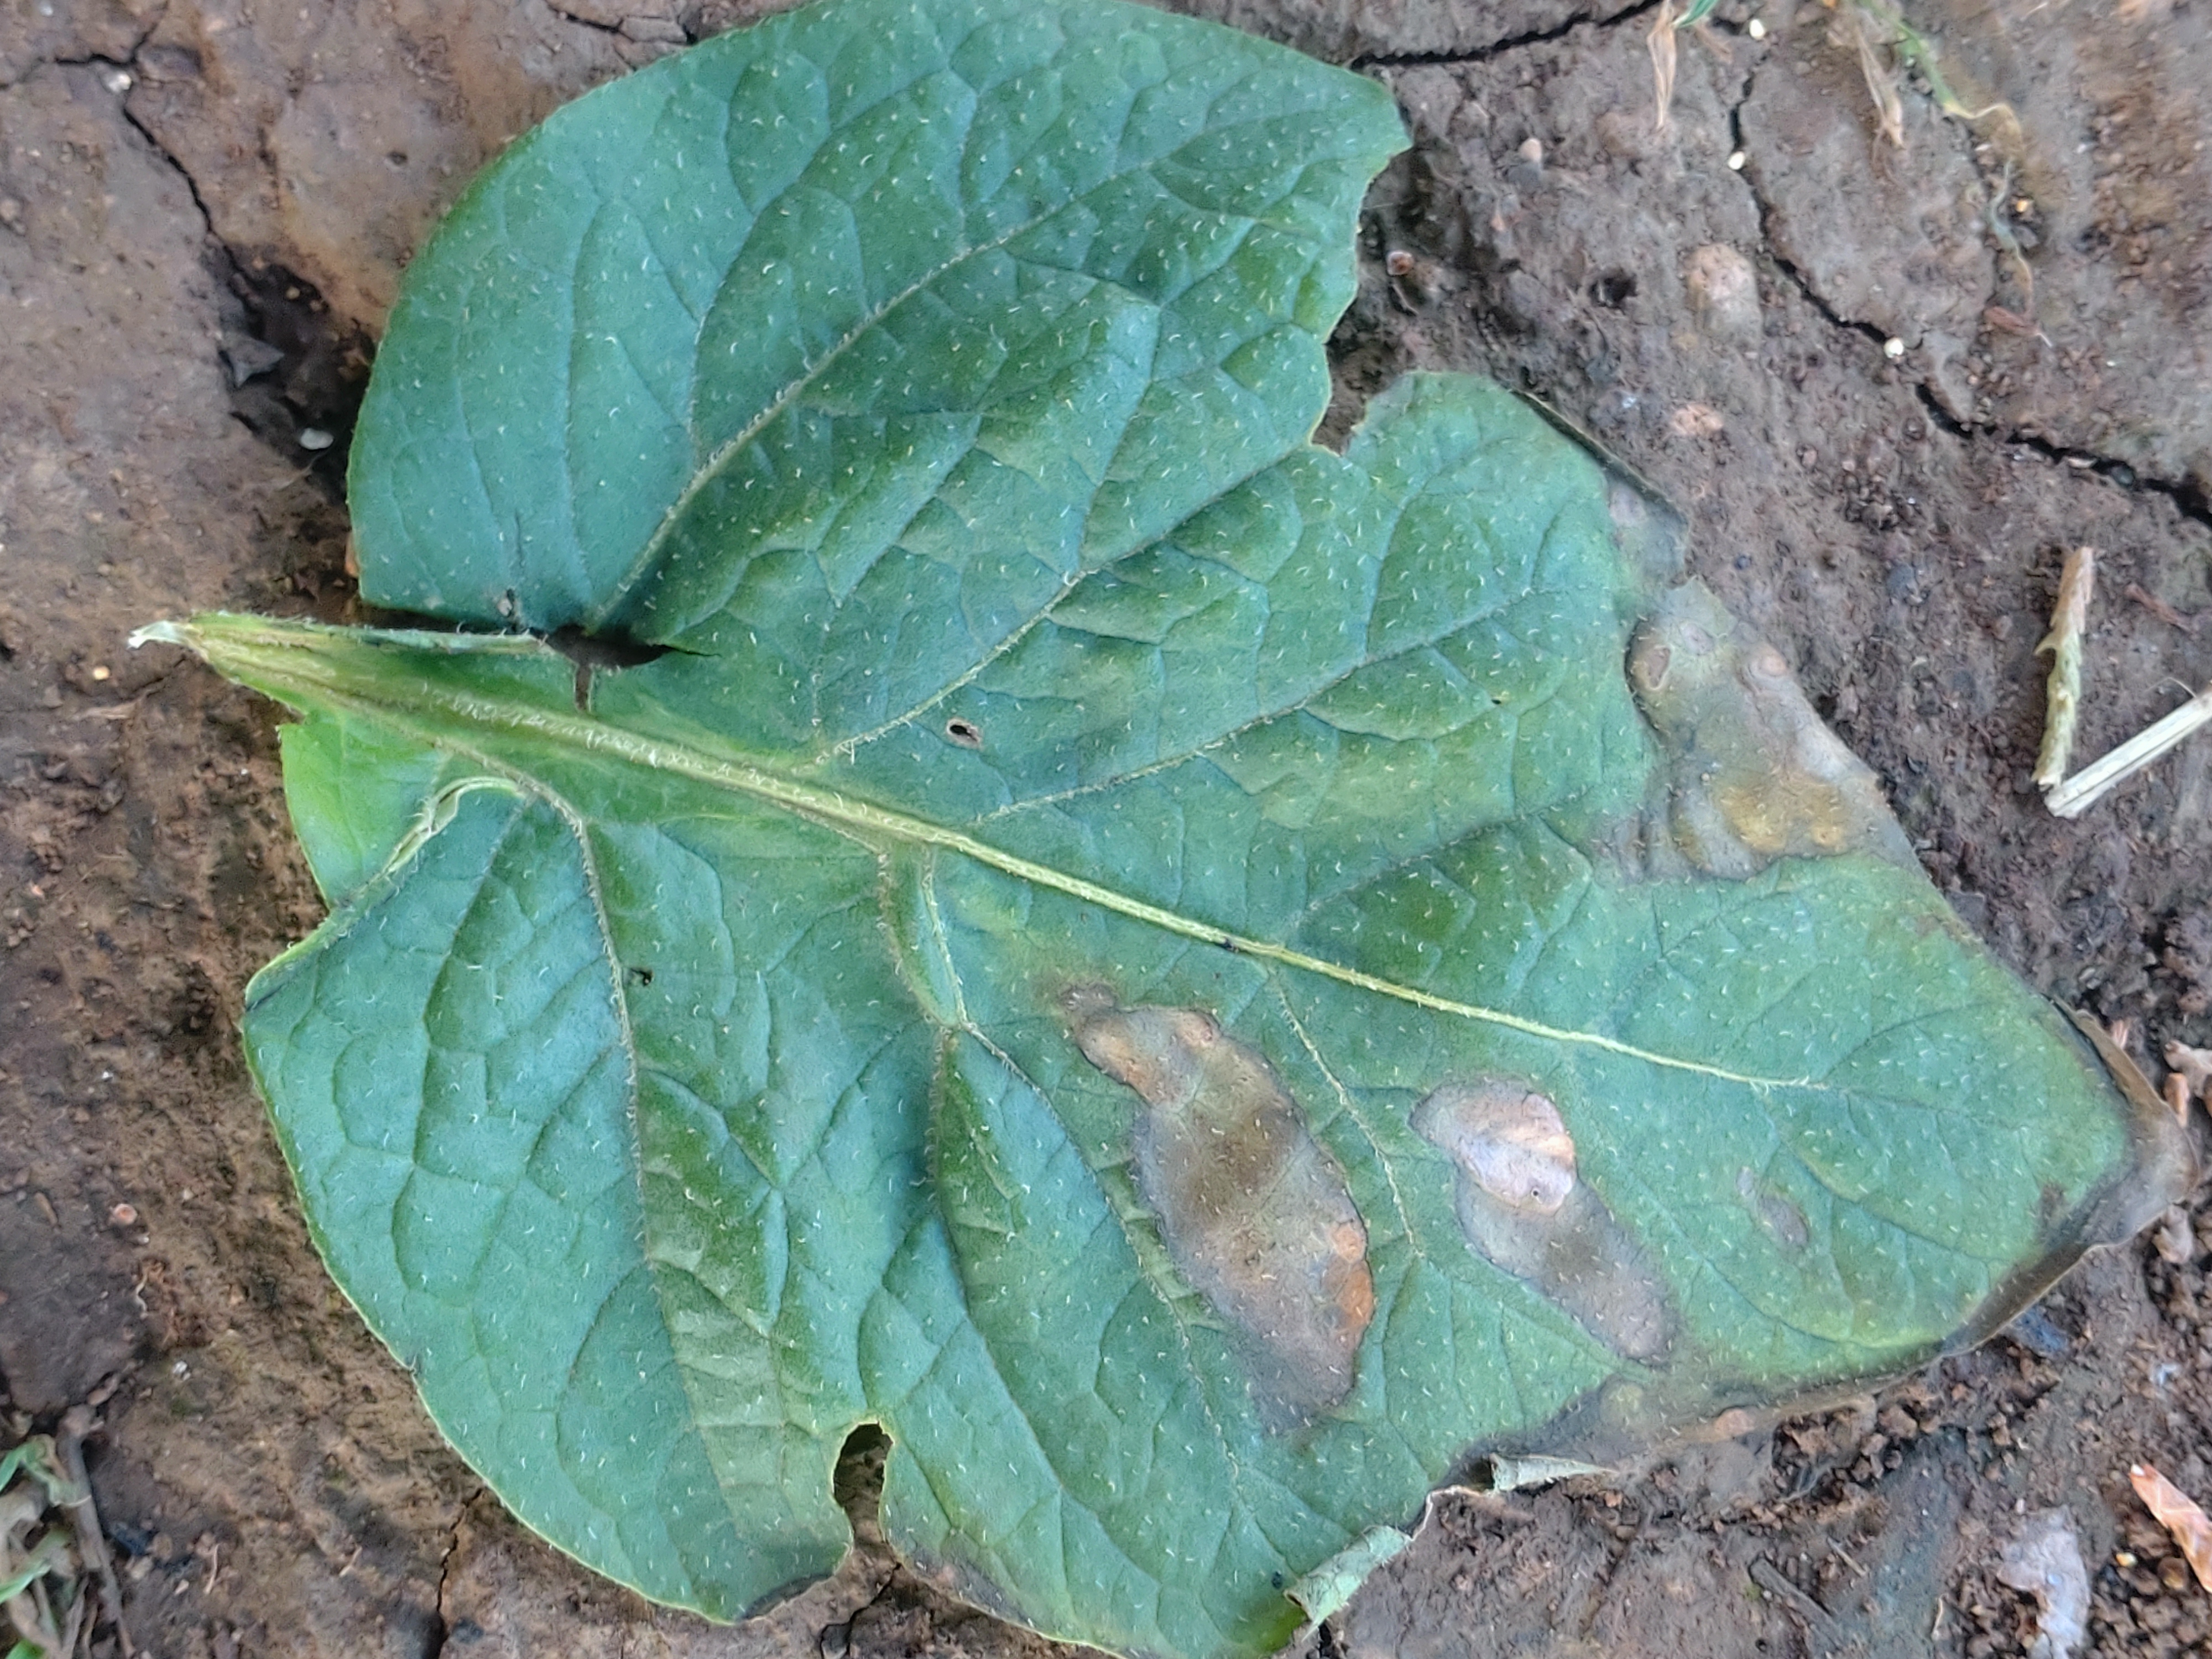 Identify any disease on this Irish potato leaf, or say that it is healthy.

early blight
